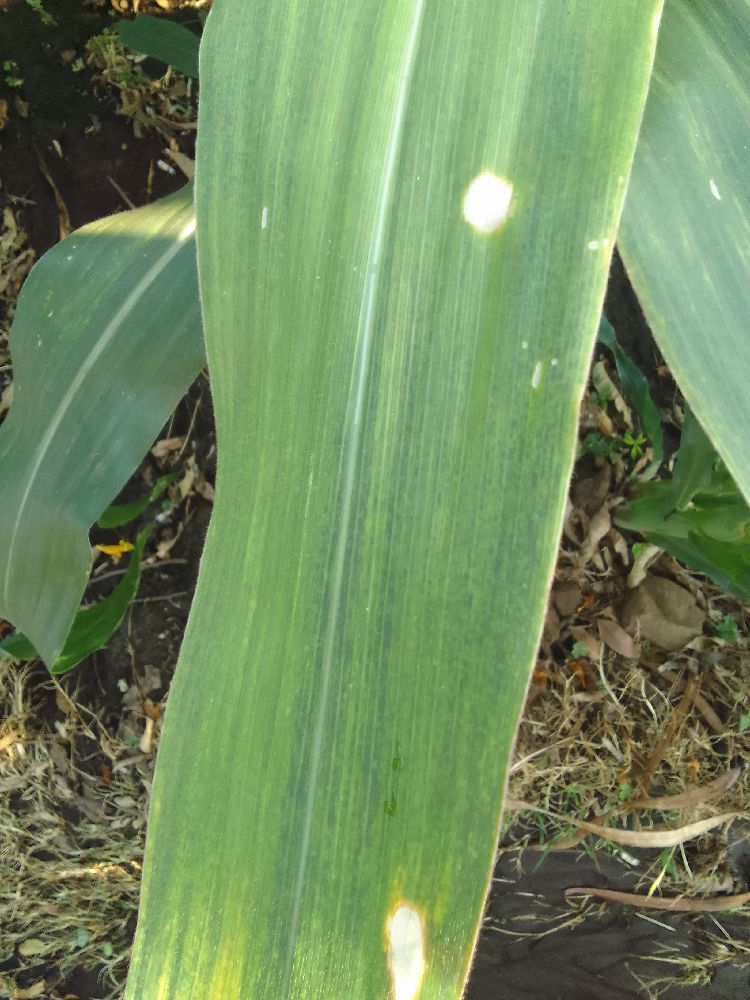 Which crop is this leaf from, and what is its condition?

maize, maize lethal necrosis
